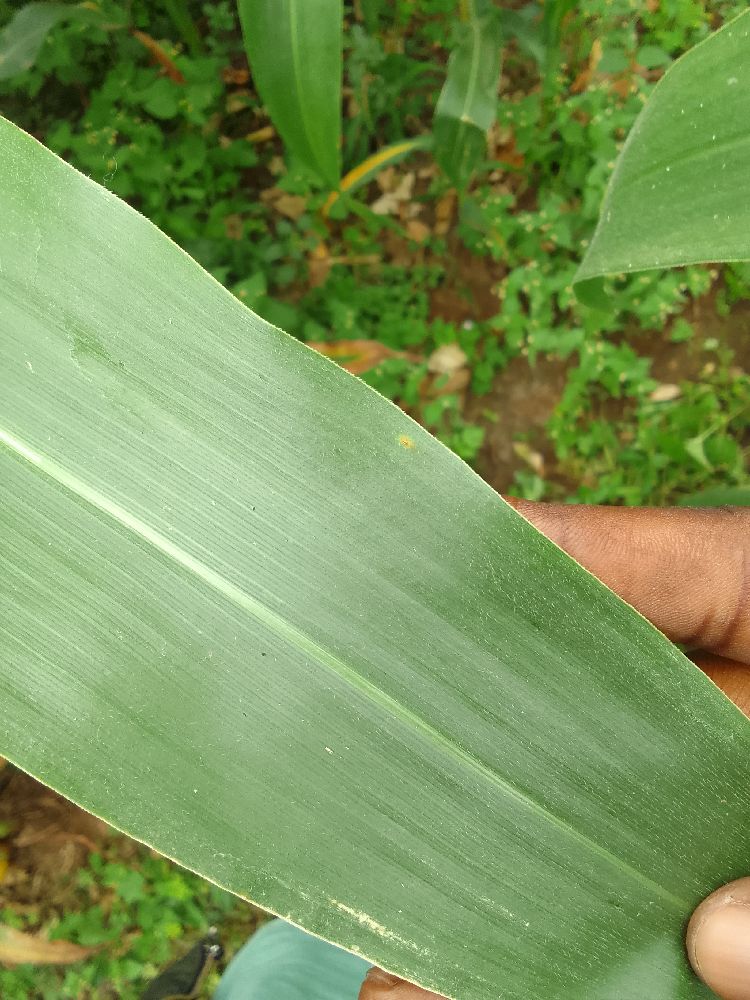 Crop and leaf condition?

maize, healthy
